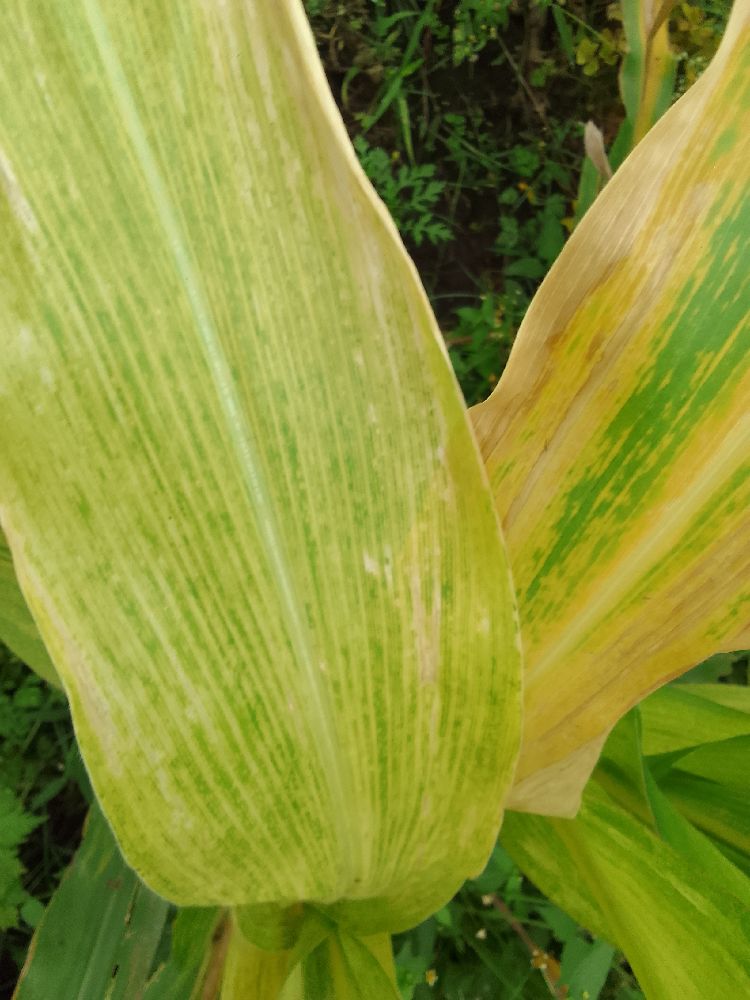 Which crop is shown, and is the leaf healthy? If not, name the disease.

maize, maize lethal necrosis
